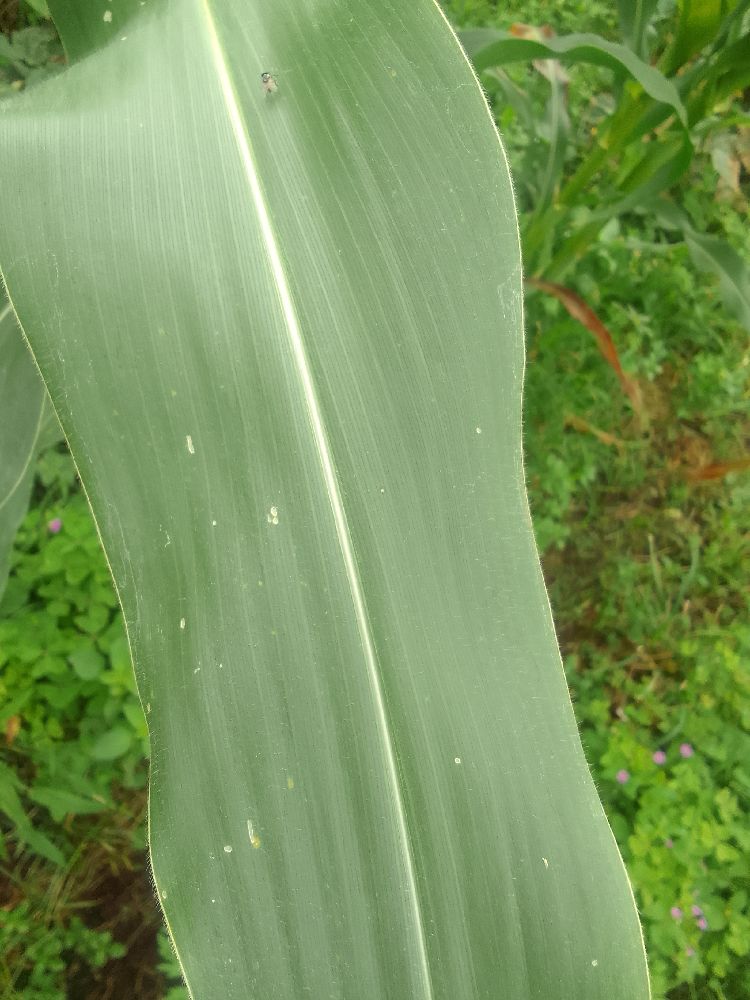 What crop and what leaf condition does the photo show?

maize, healthy
